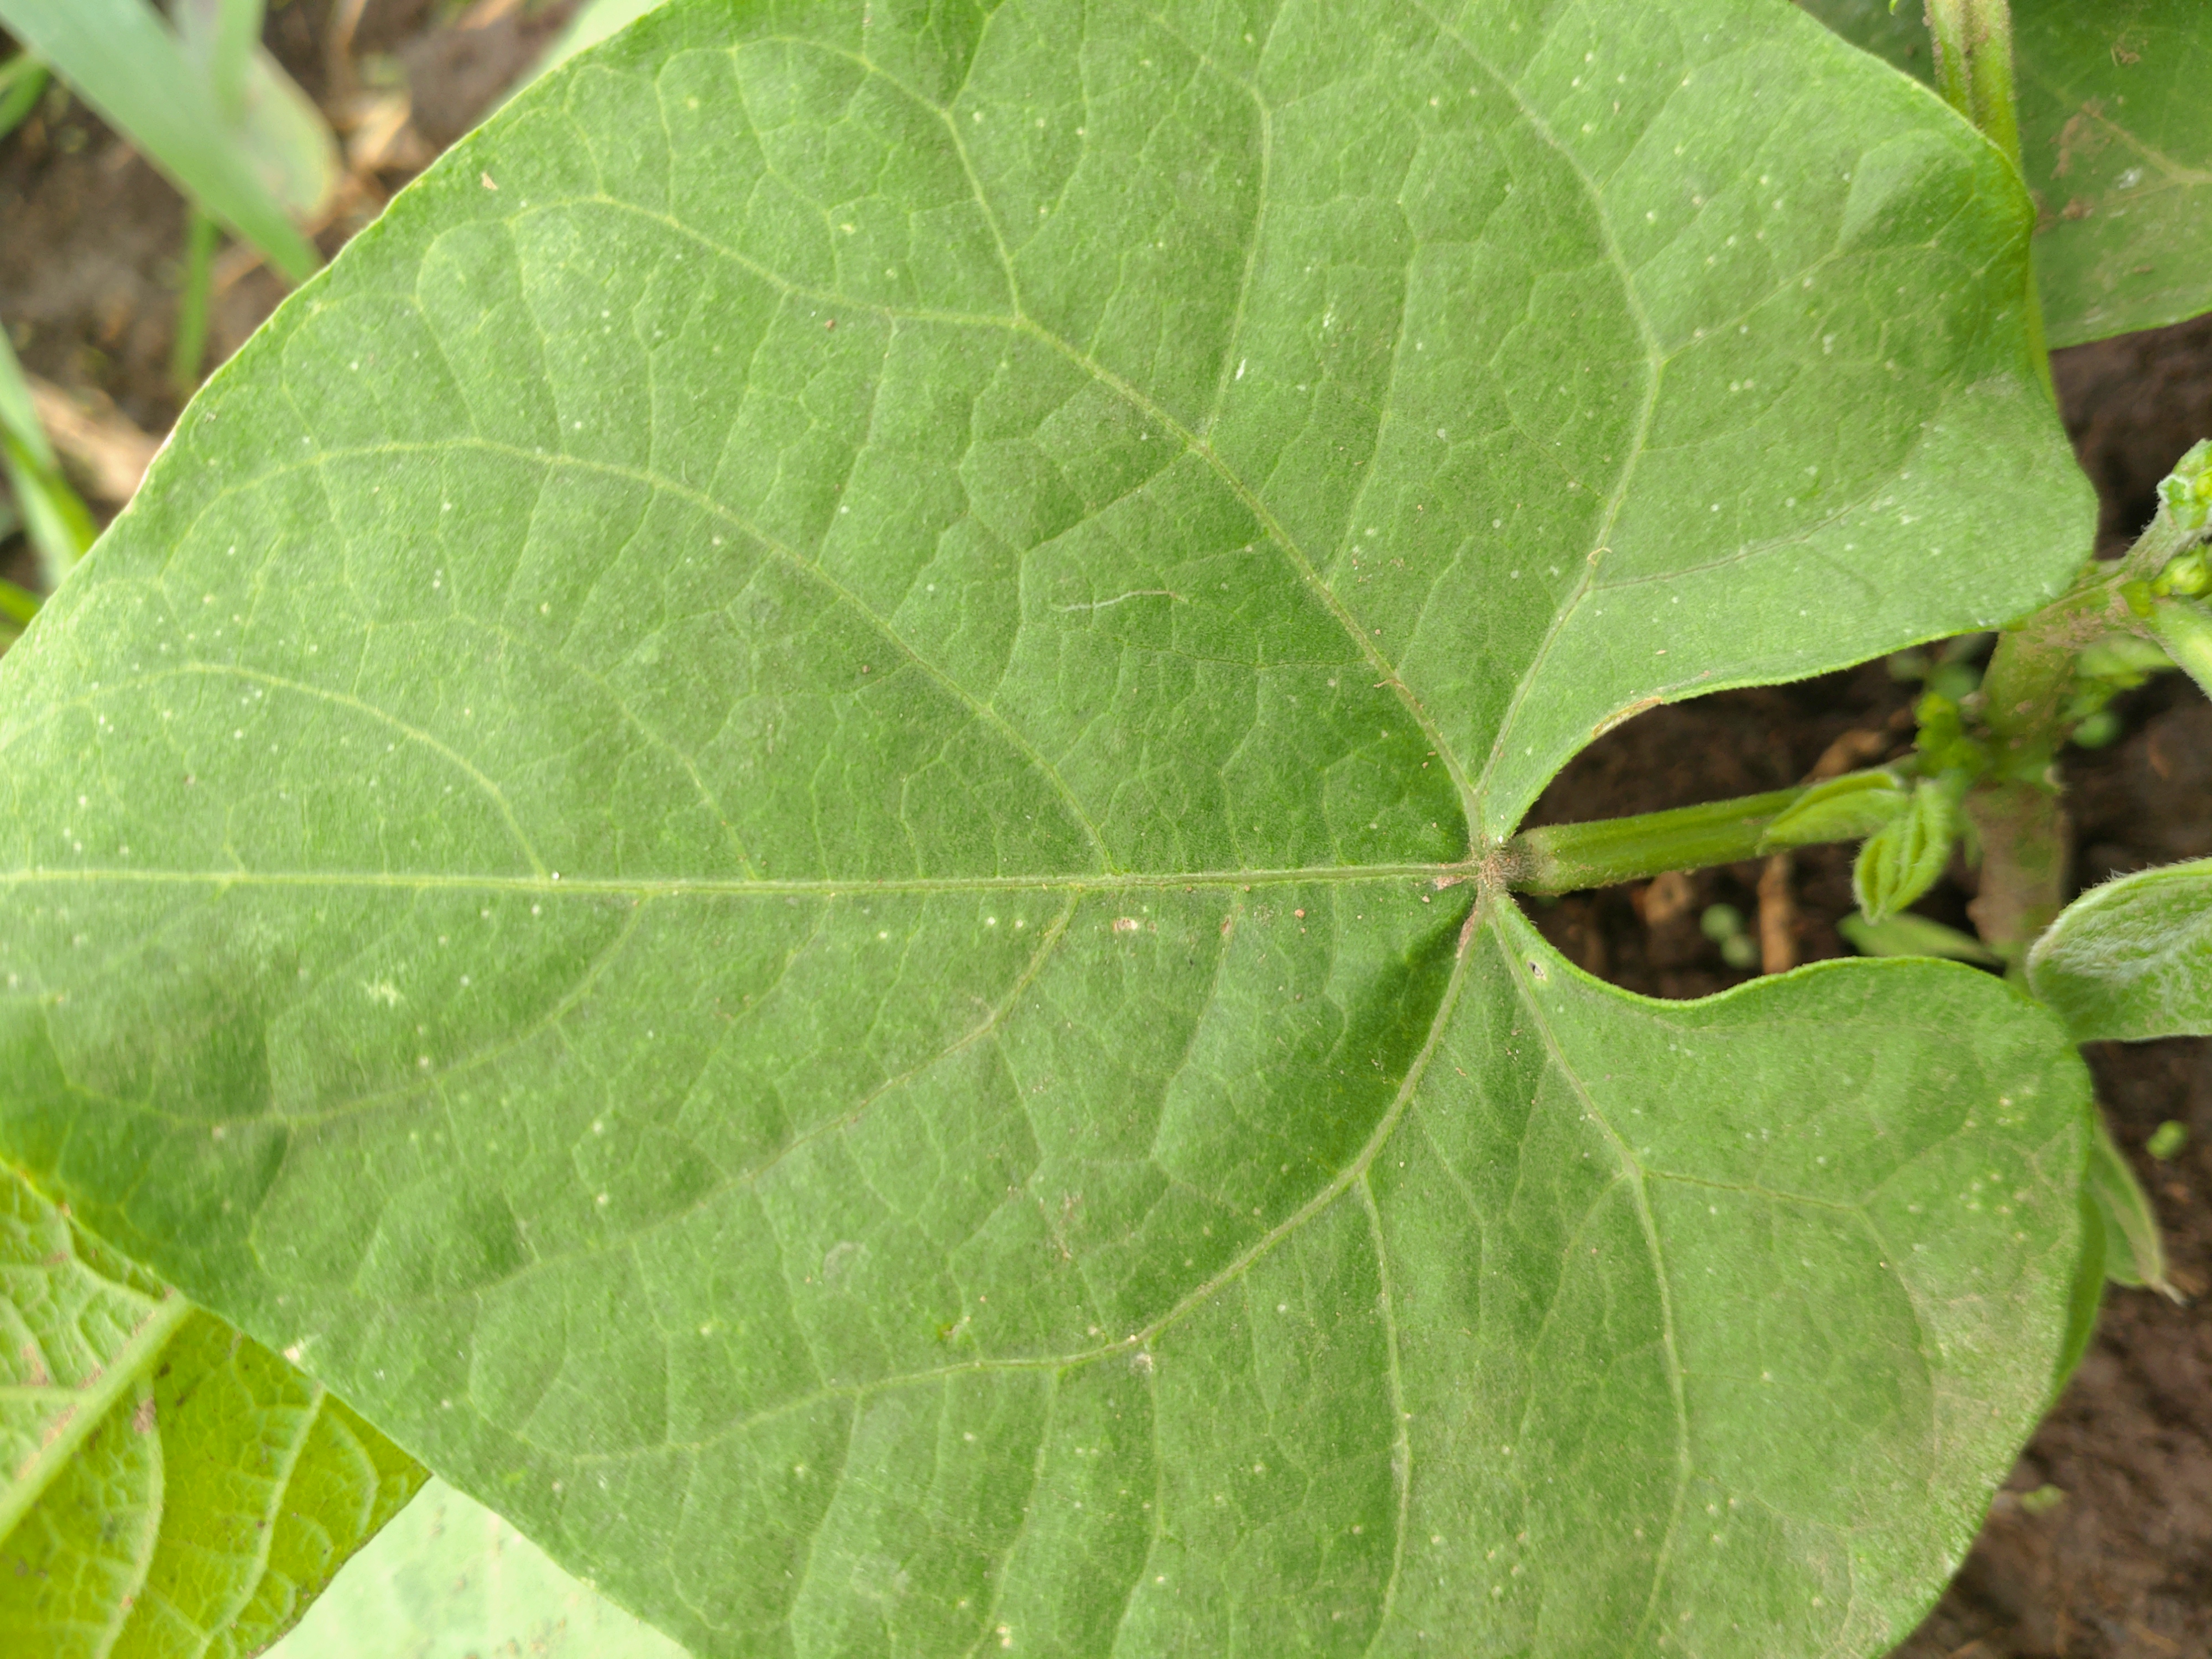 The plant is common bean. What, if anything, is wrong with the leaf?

healthy
